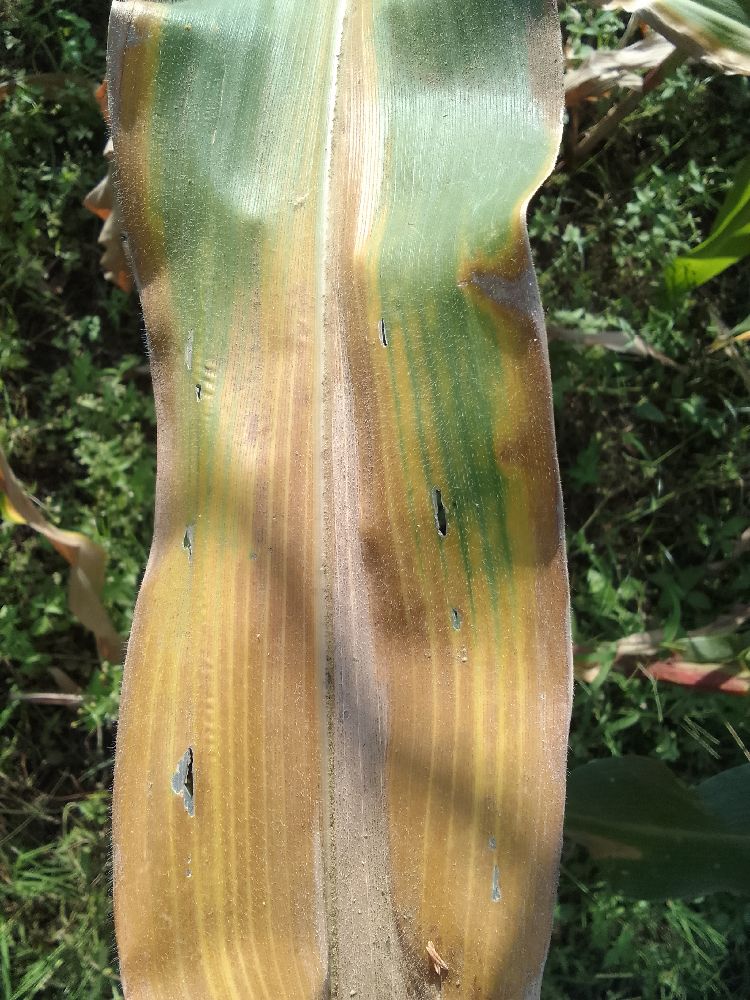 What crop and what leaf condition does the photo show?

maize, maize lethal necrosis
